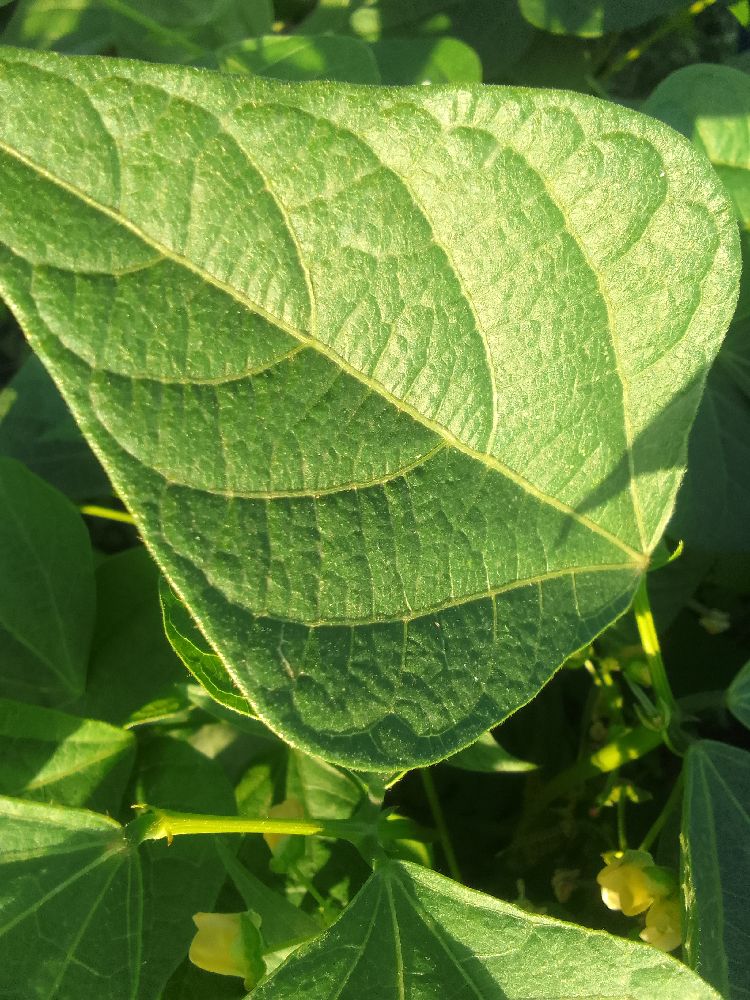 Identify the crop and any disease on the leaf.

common bean, healthy
